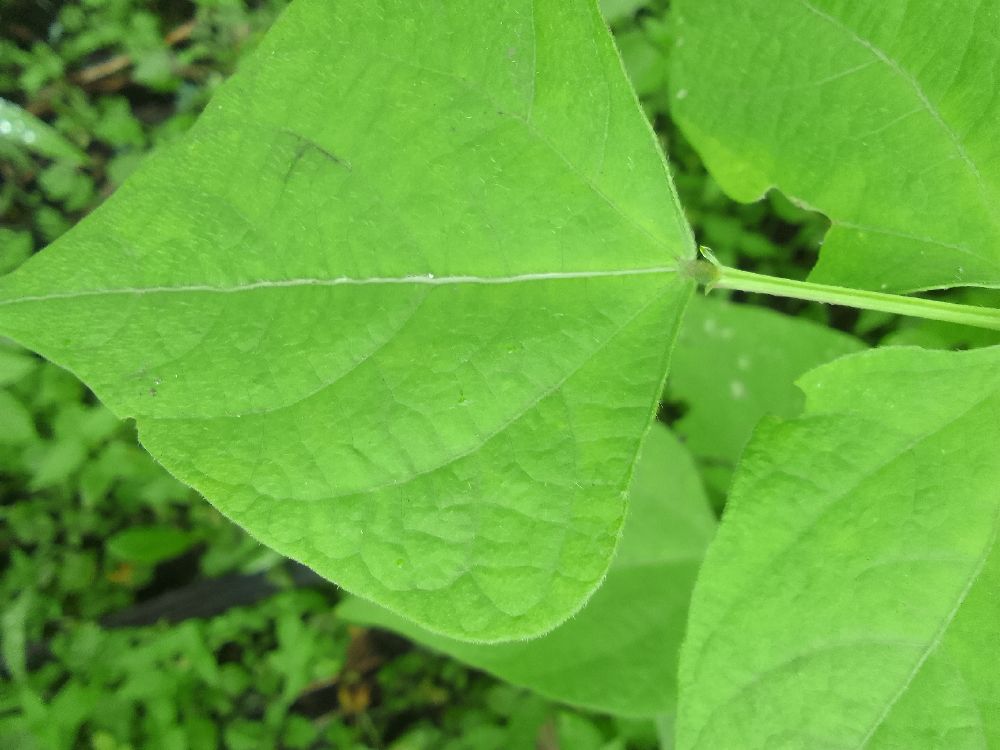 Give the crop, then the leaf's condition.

common bean, healthy
